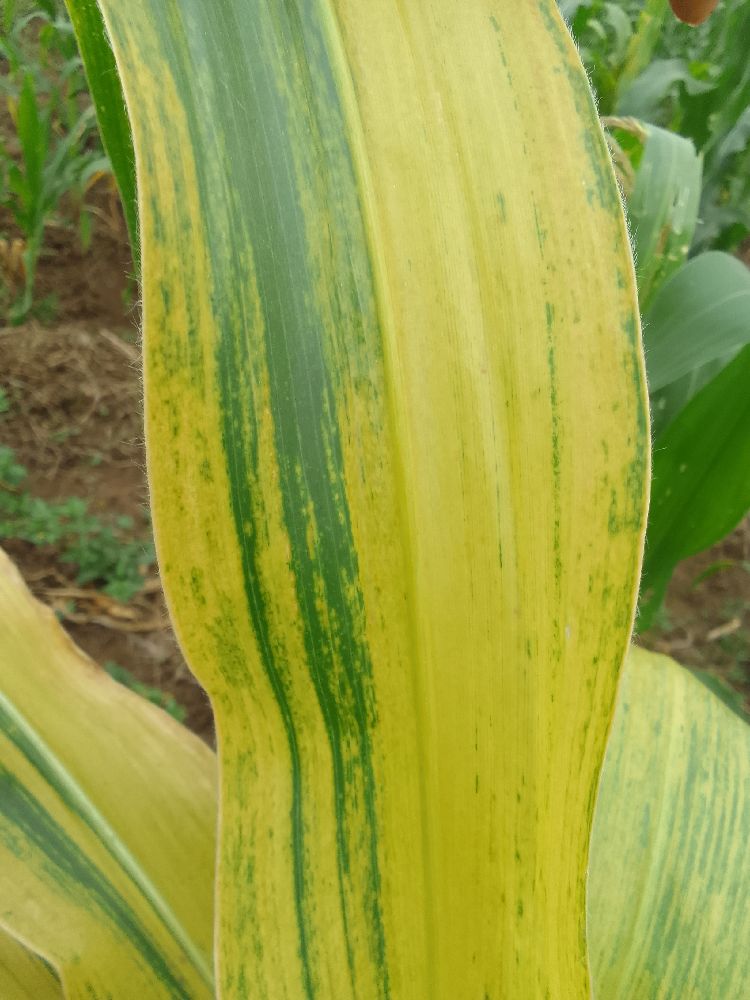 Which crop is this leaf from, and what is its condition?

maize, maize lethal necrosis
